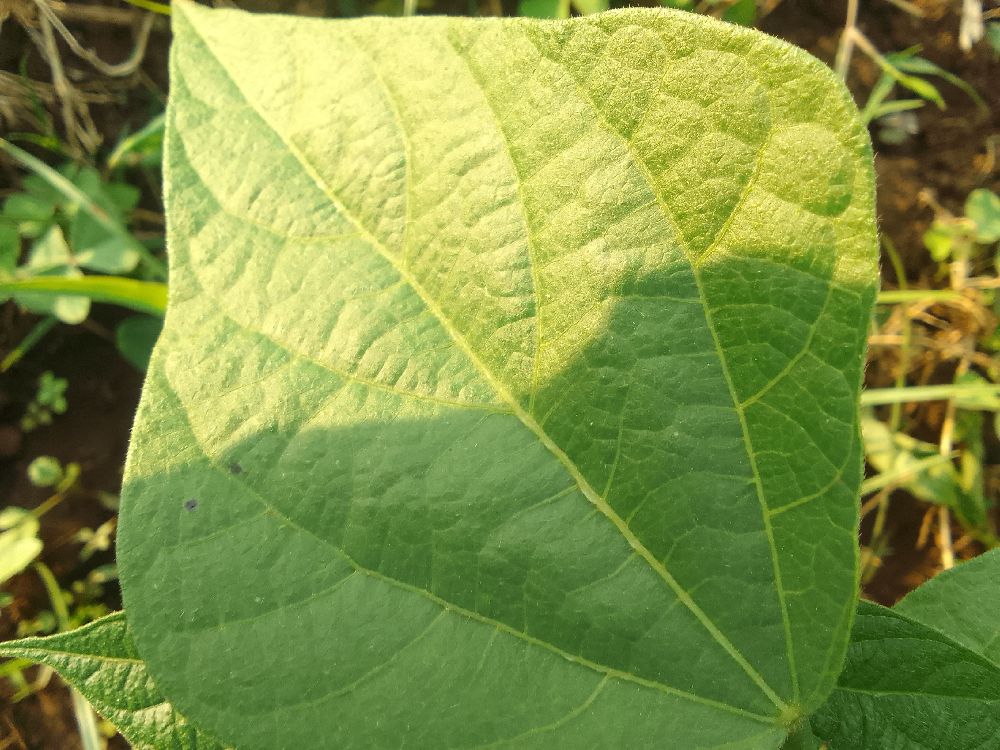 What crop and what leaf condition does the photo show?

common bean, healthy
